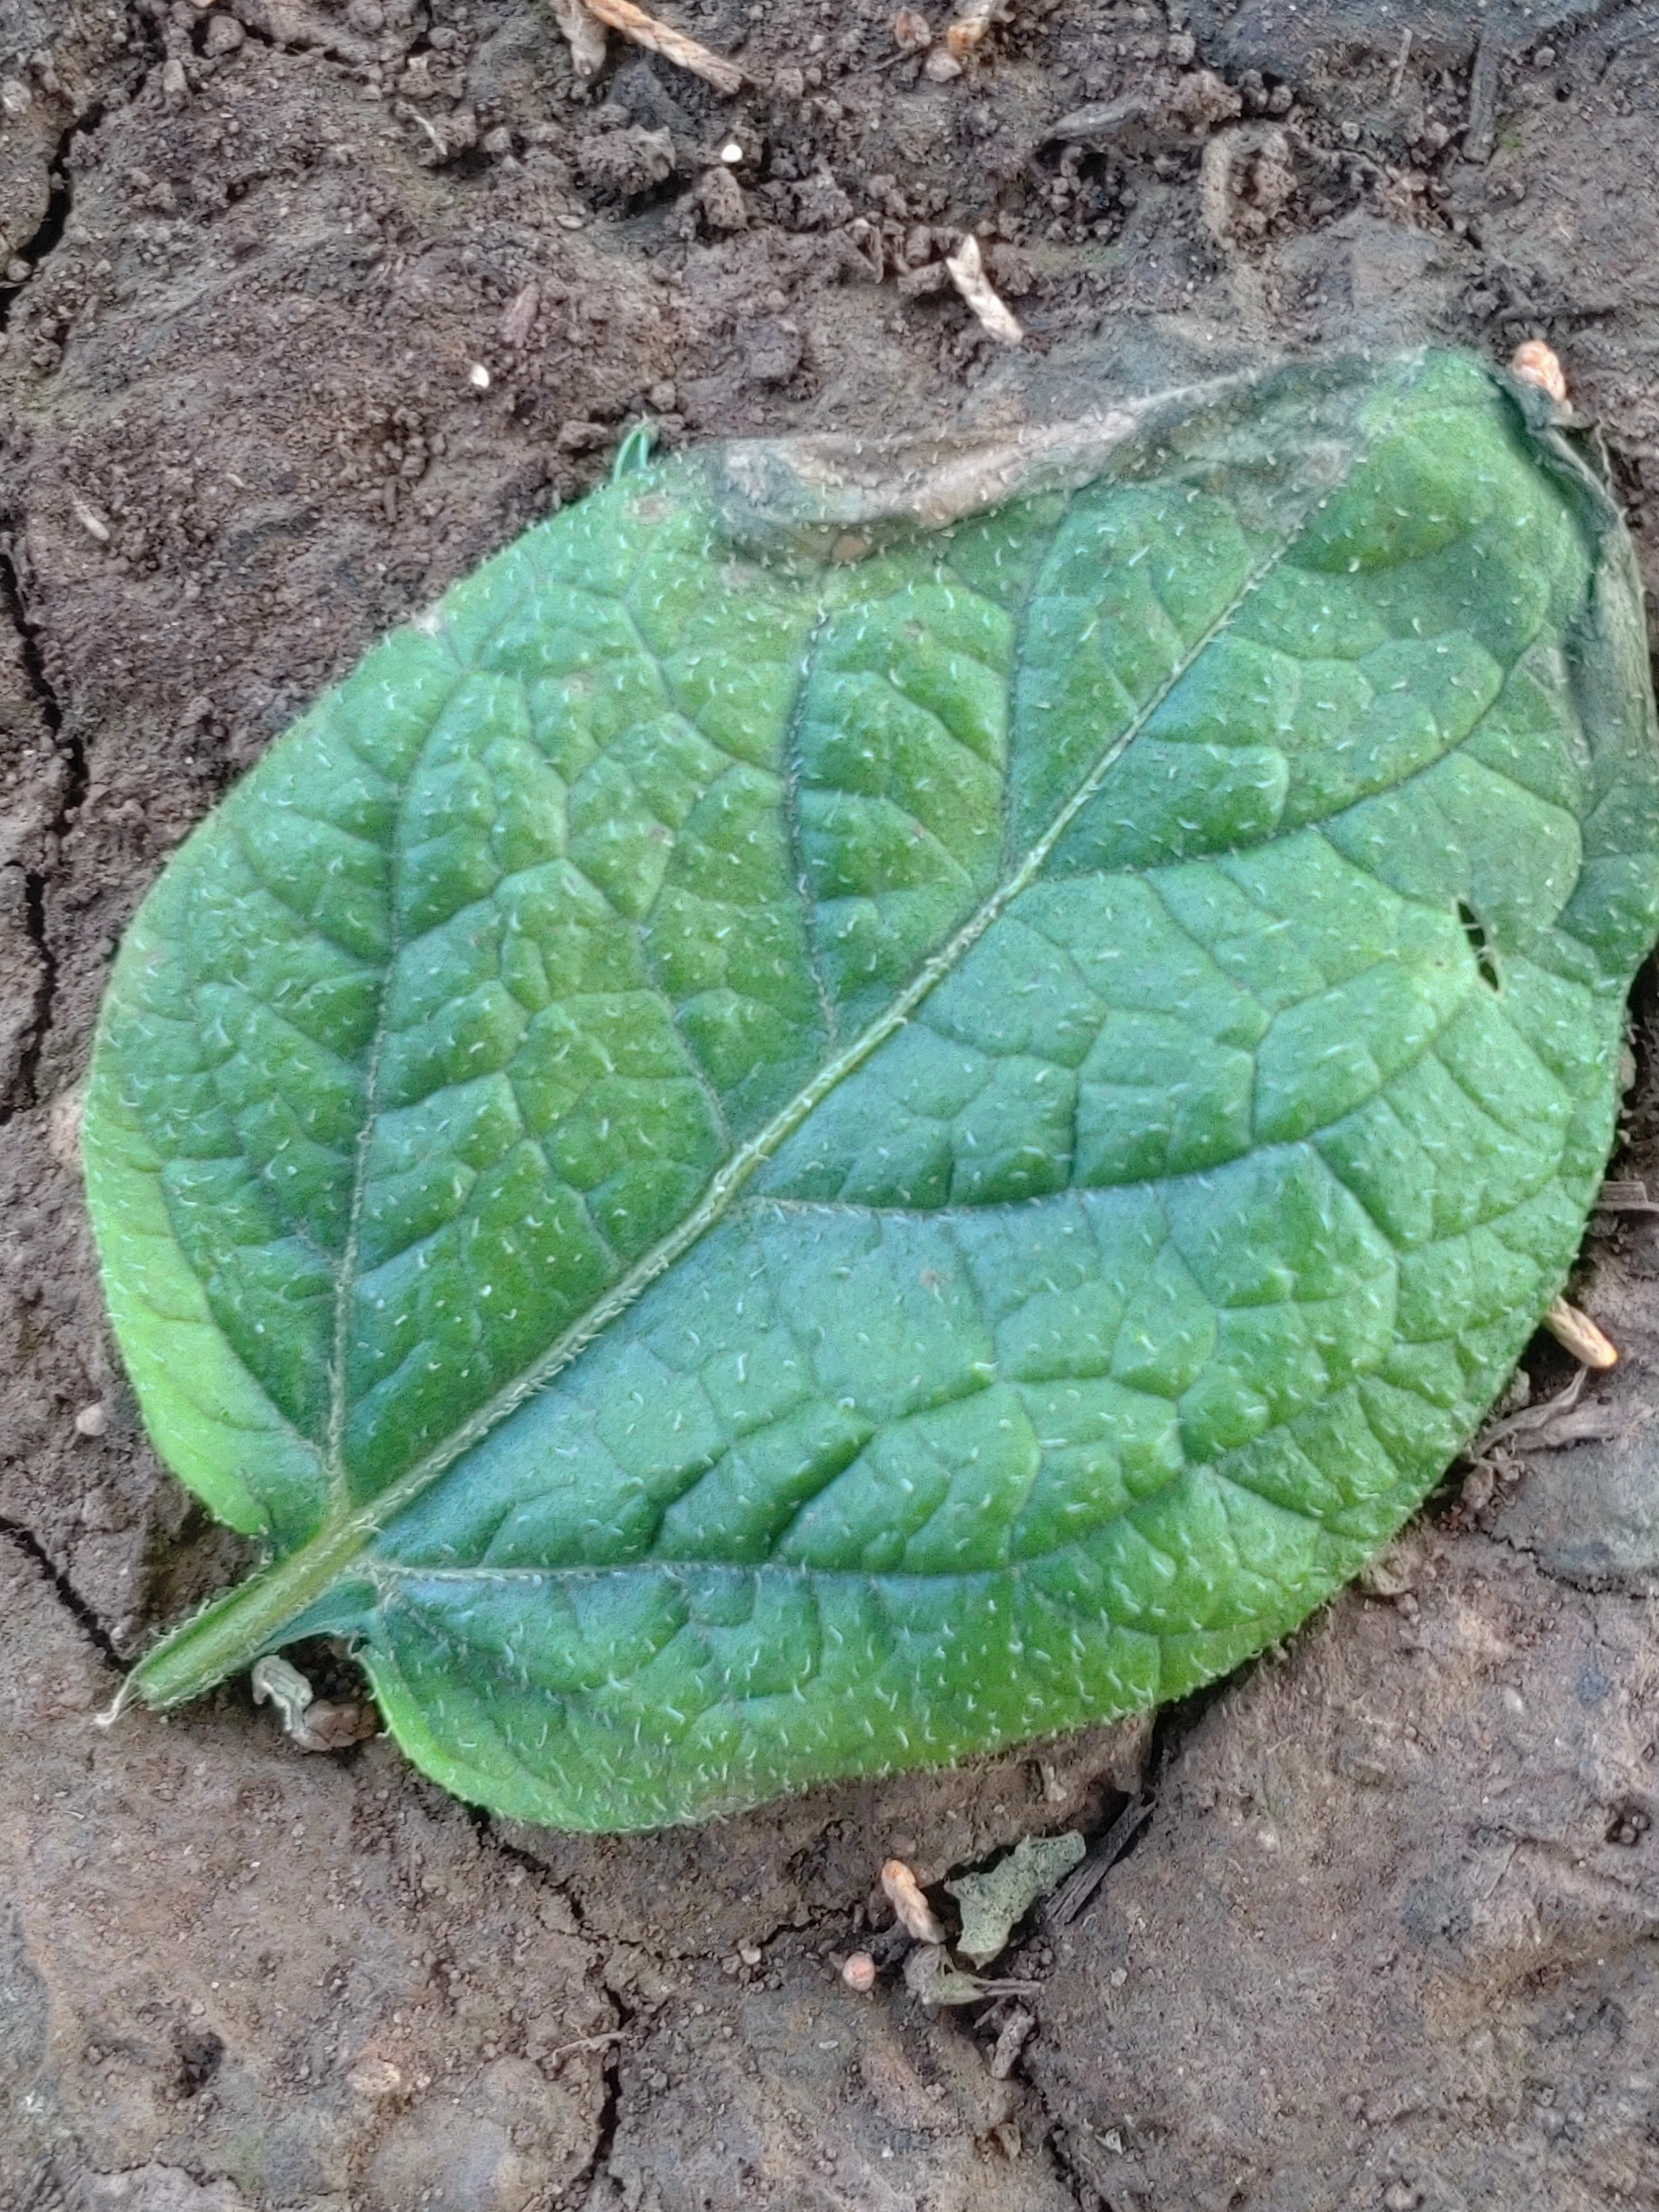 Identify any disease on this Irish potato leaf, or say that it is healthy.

early blight
